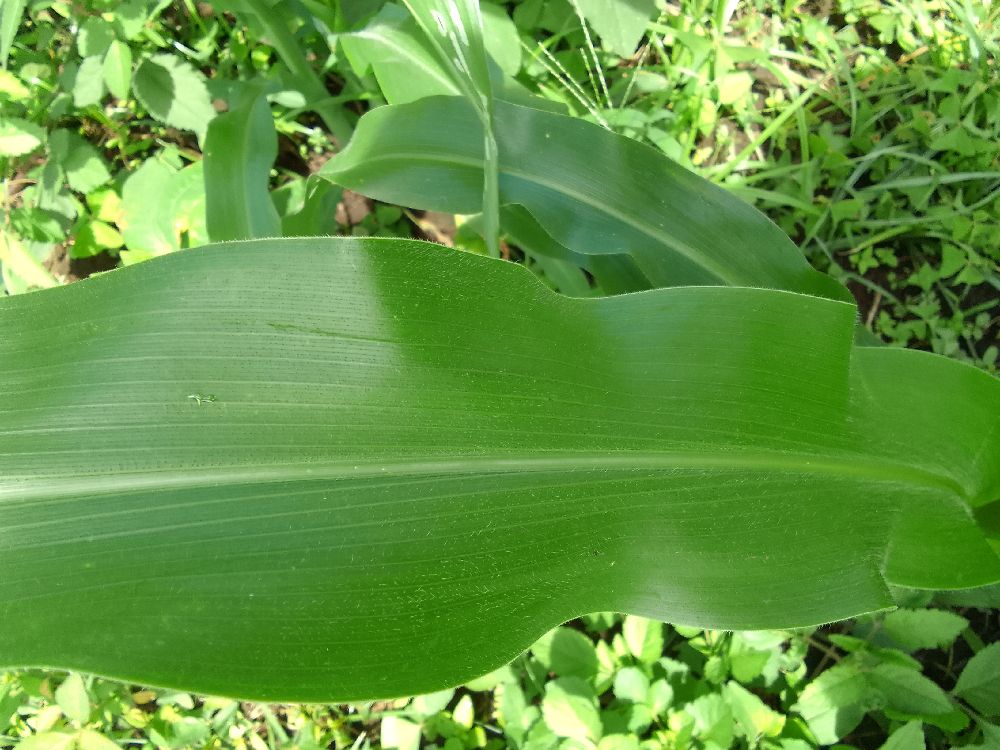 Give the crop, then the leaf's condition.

maize, healthy
